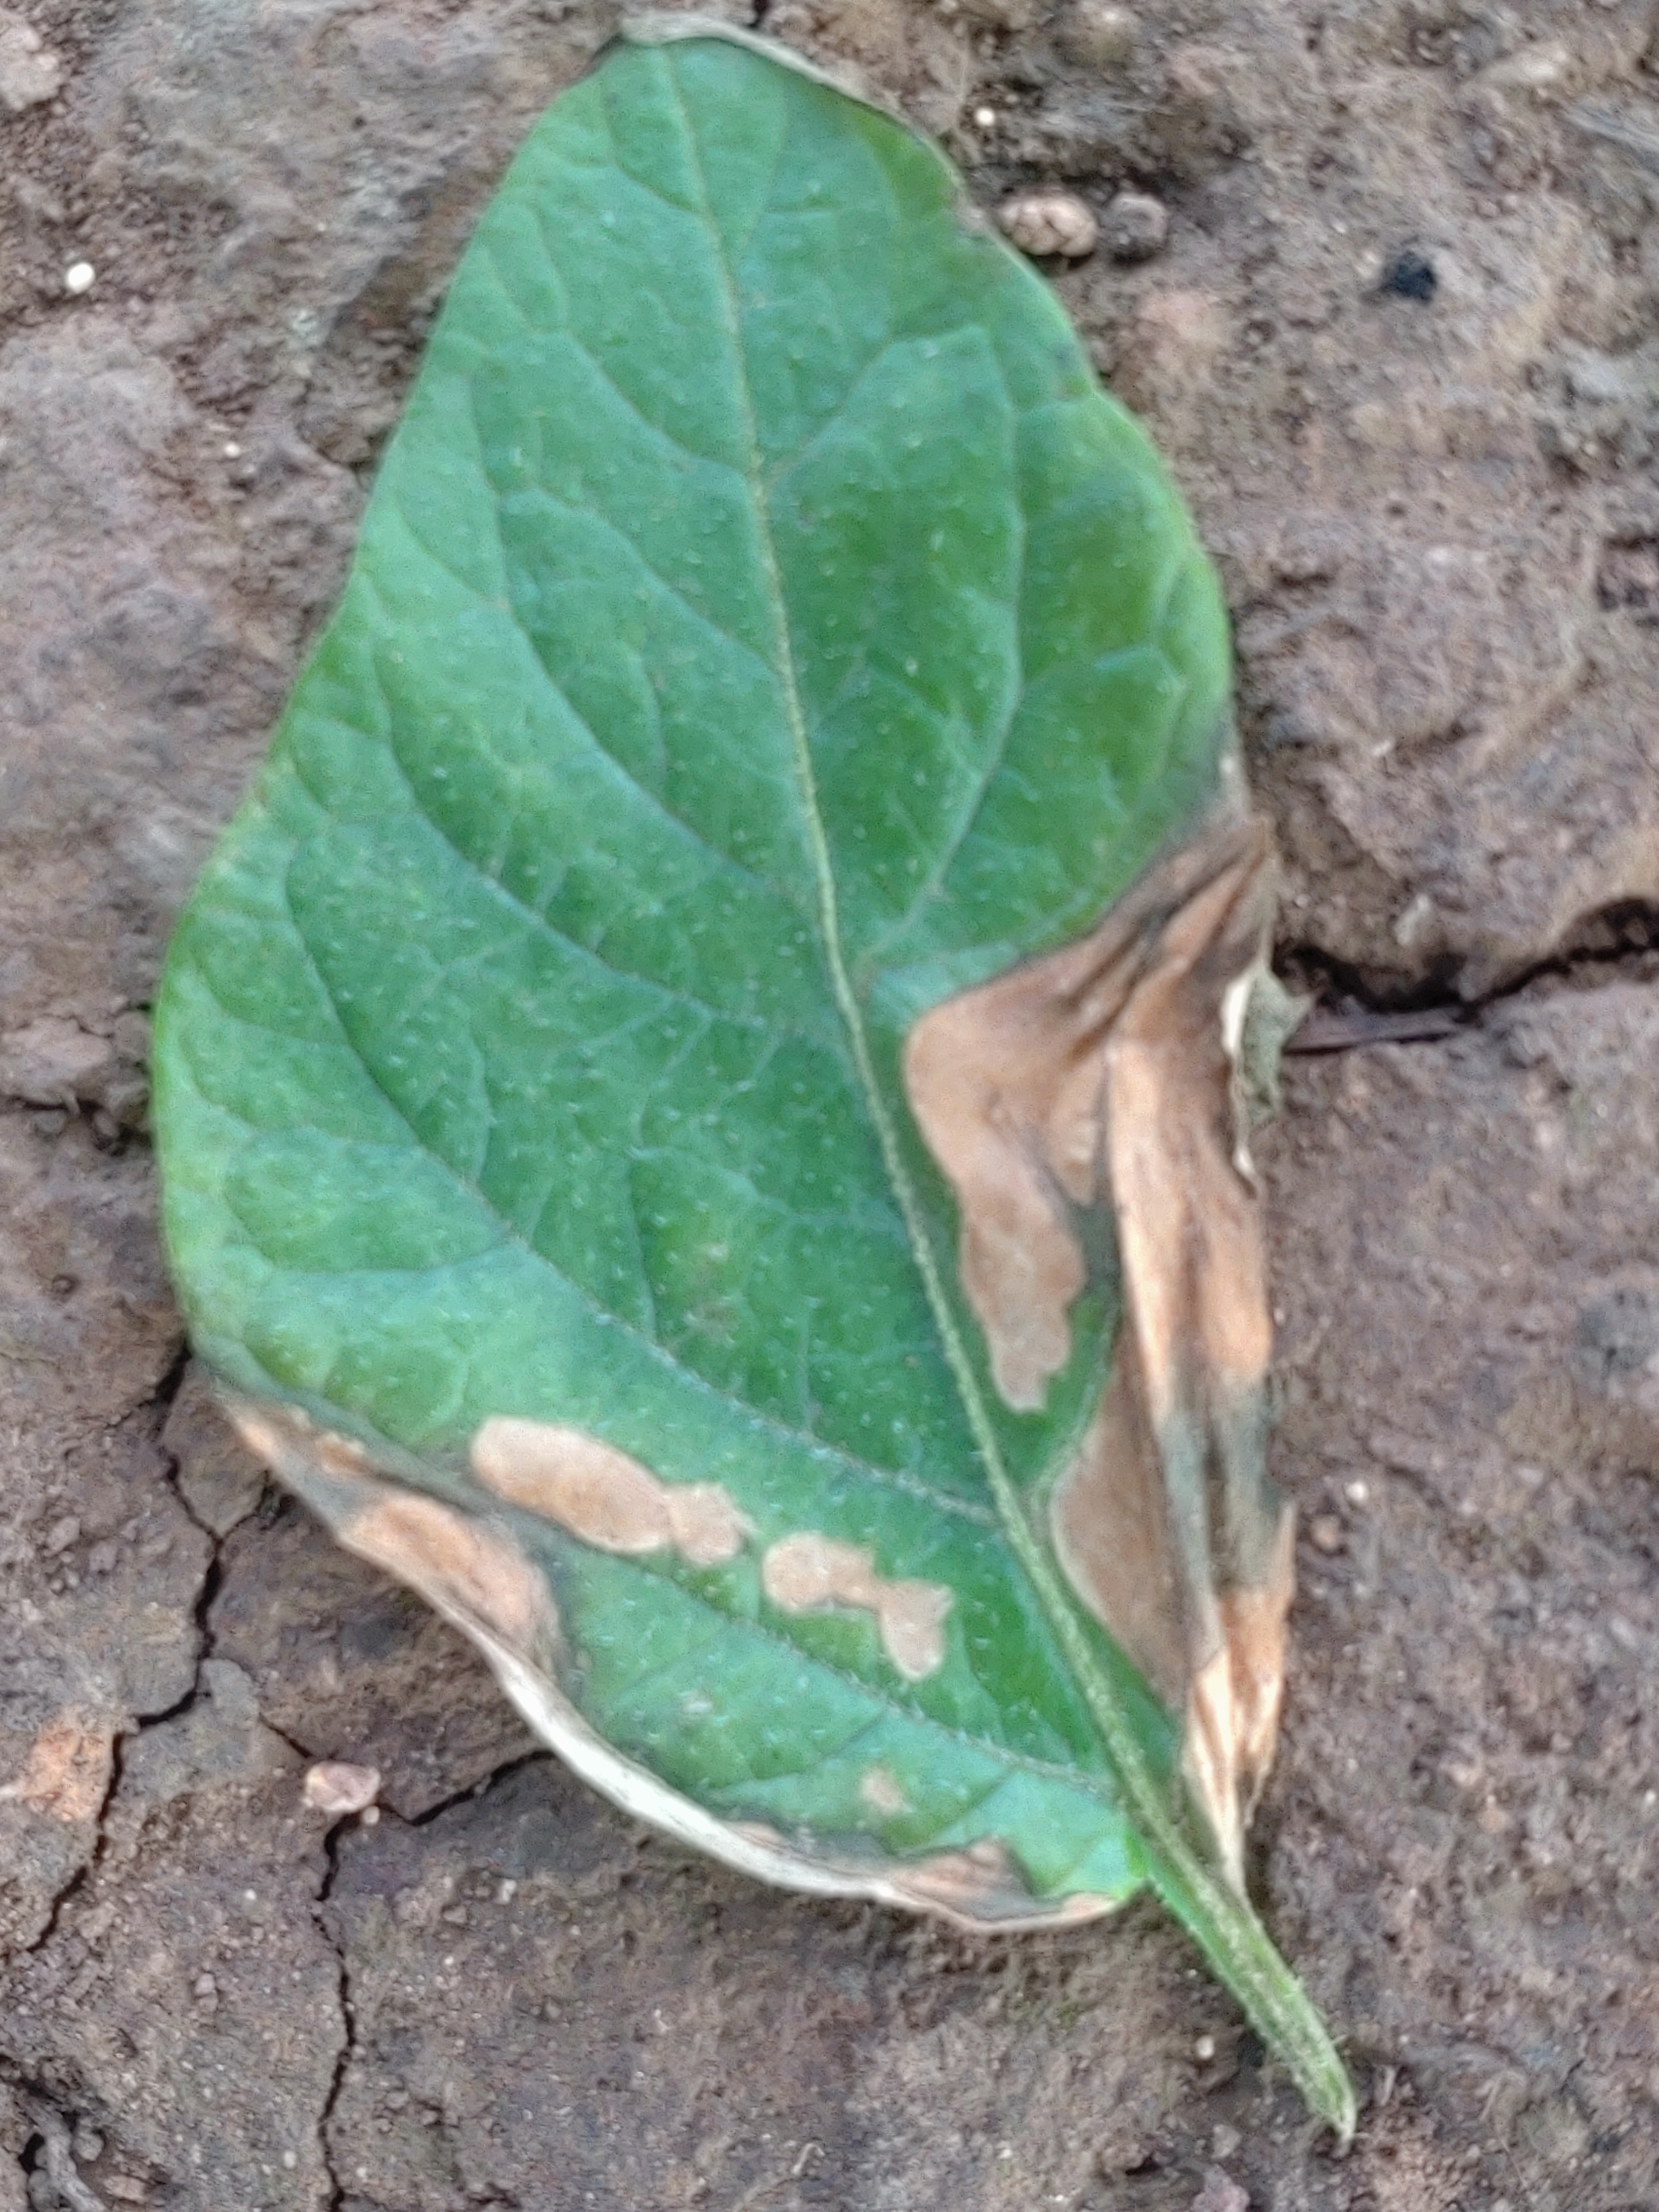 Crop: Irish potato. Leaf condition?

early blight
